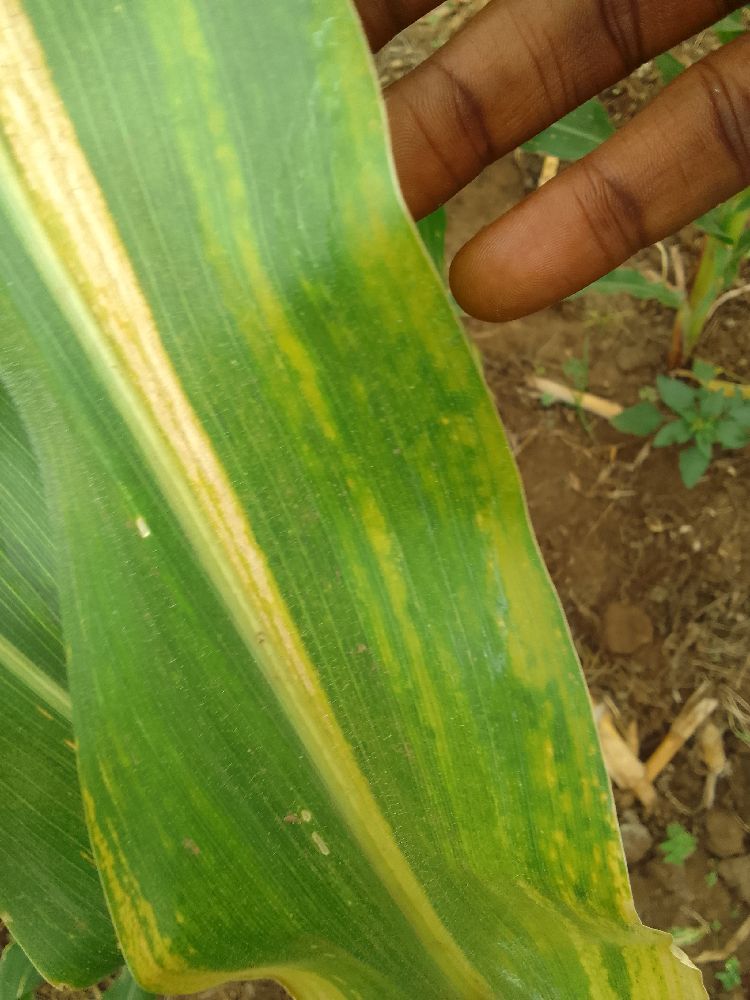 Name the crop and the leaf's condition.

maize, maize lethal necrosis
